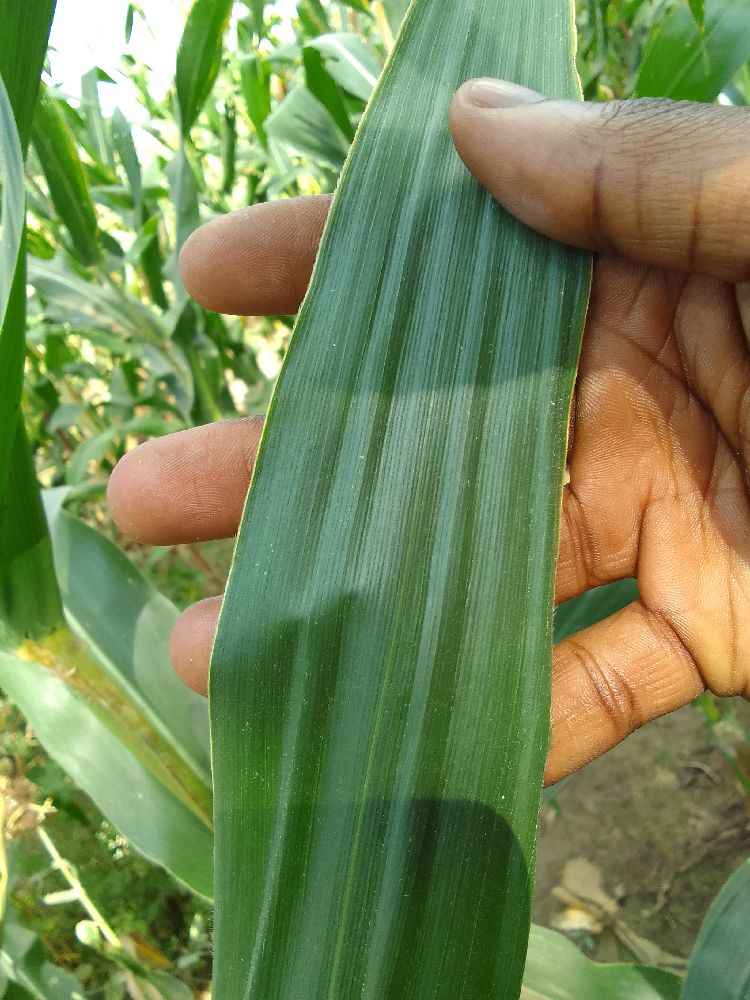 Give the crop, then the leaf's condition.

maize, healthy
